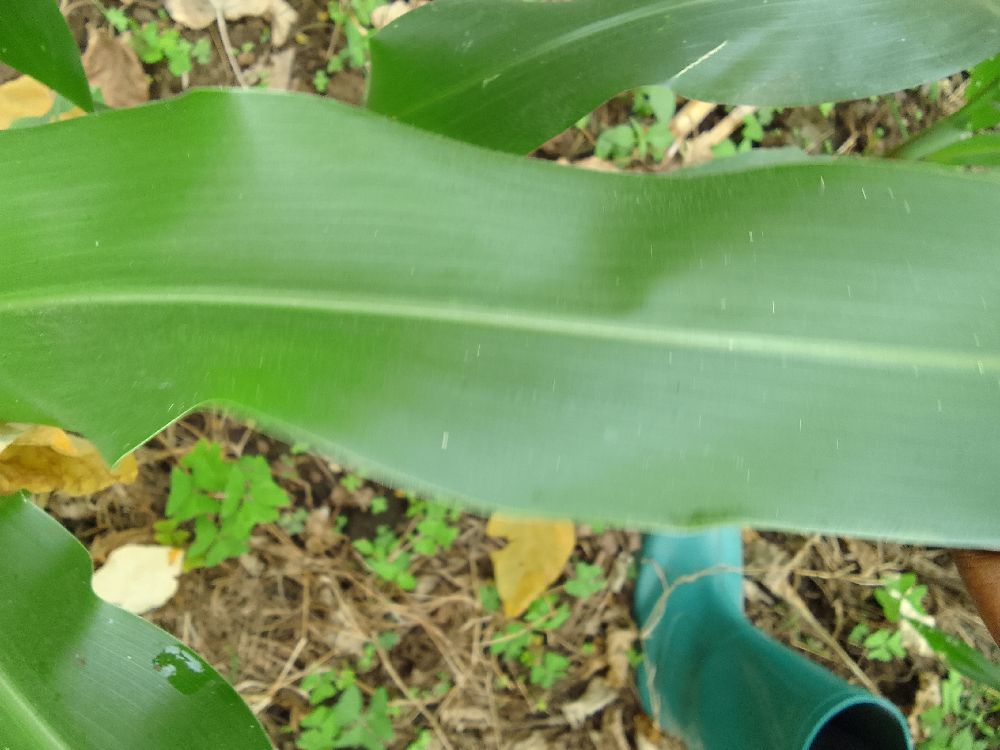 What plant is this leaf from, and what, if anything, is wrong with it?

maize, healthy
